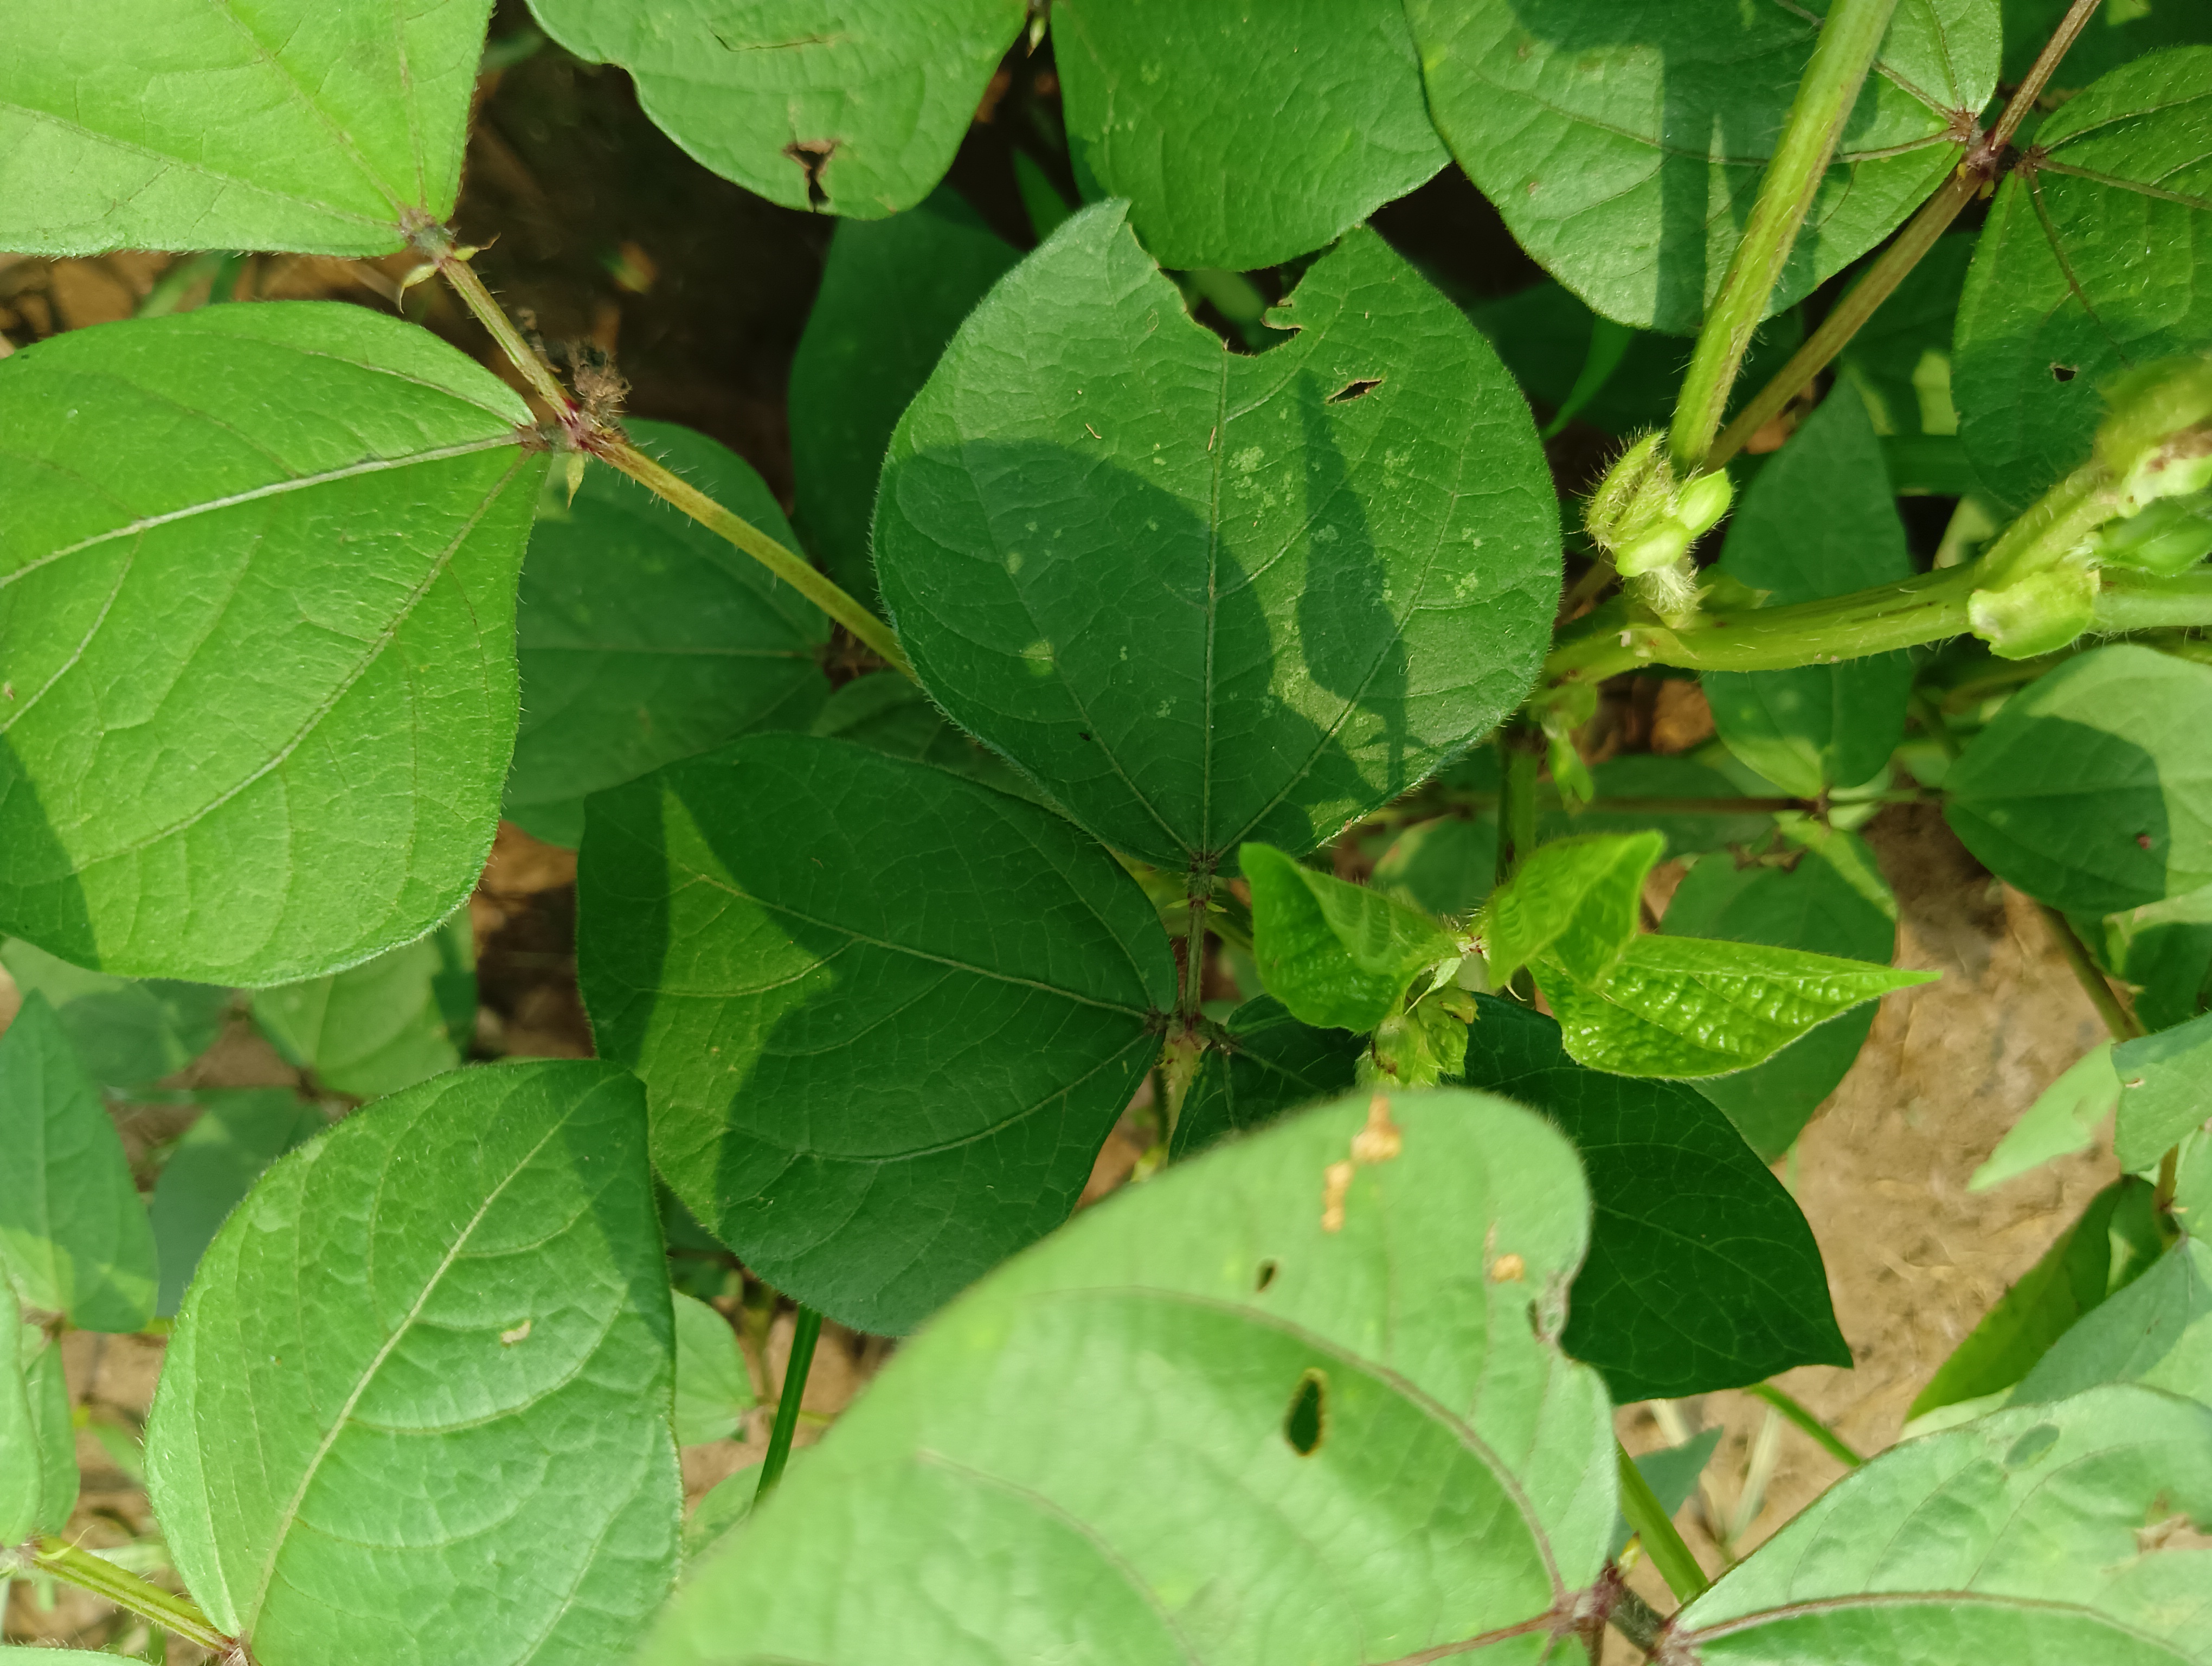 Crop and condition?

mungbean, healthy
